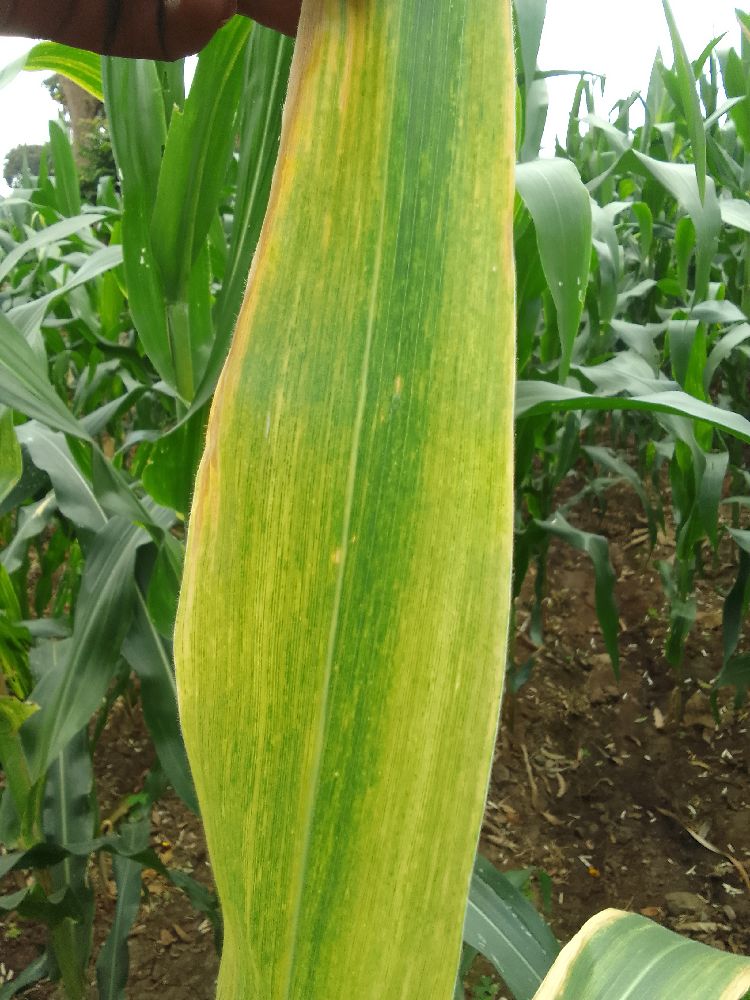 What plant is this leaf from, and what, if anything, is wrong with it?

maize, maize lethal necrosis
